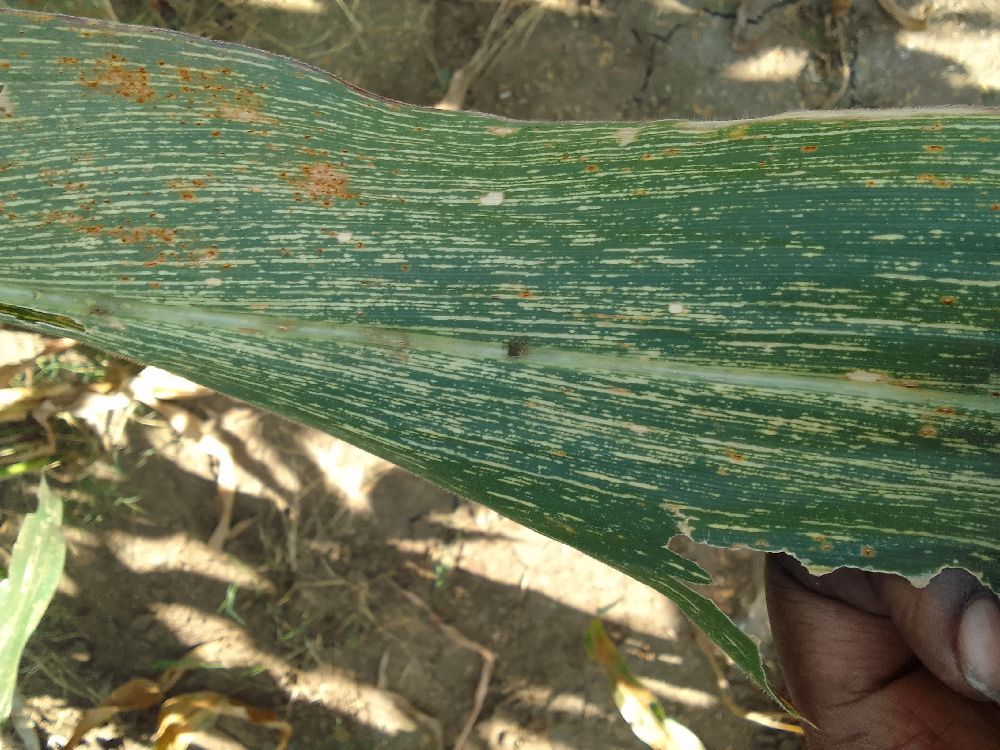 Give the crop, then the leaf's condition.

maize, maize streak virus
